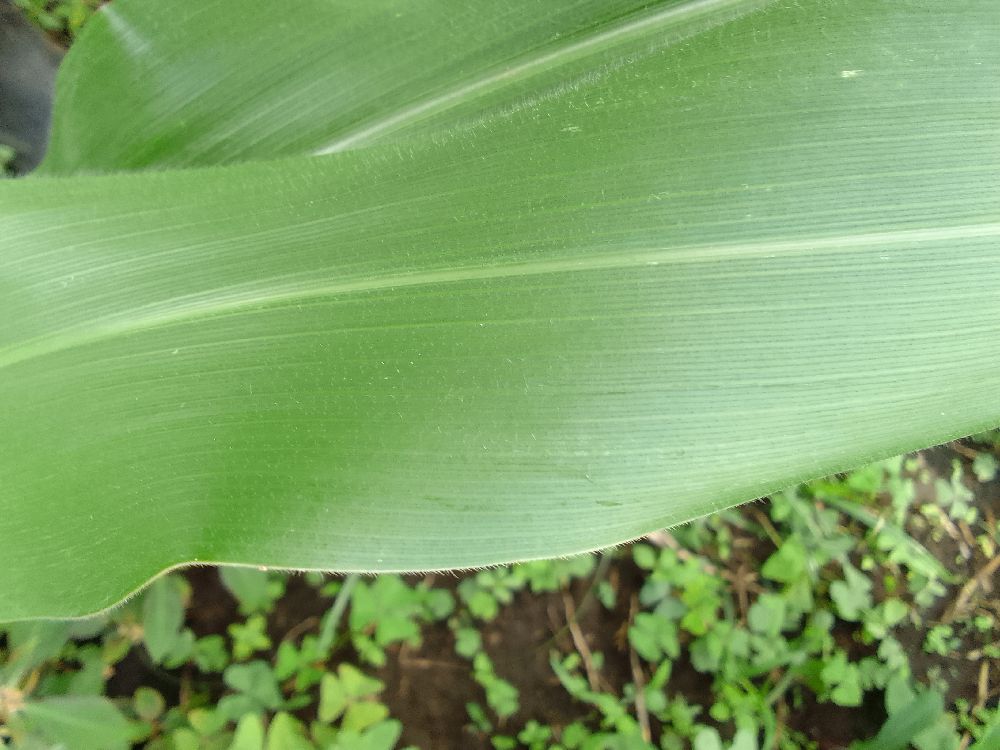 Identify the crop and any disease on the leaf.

maize, healthy
